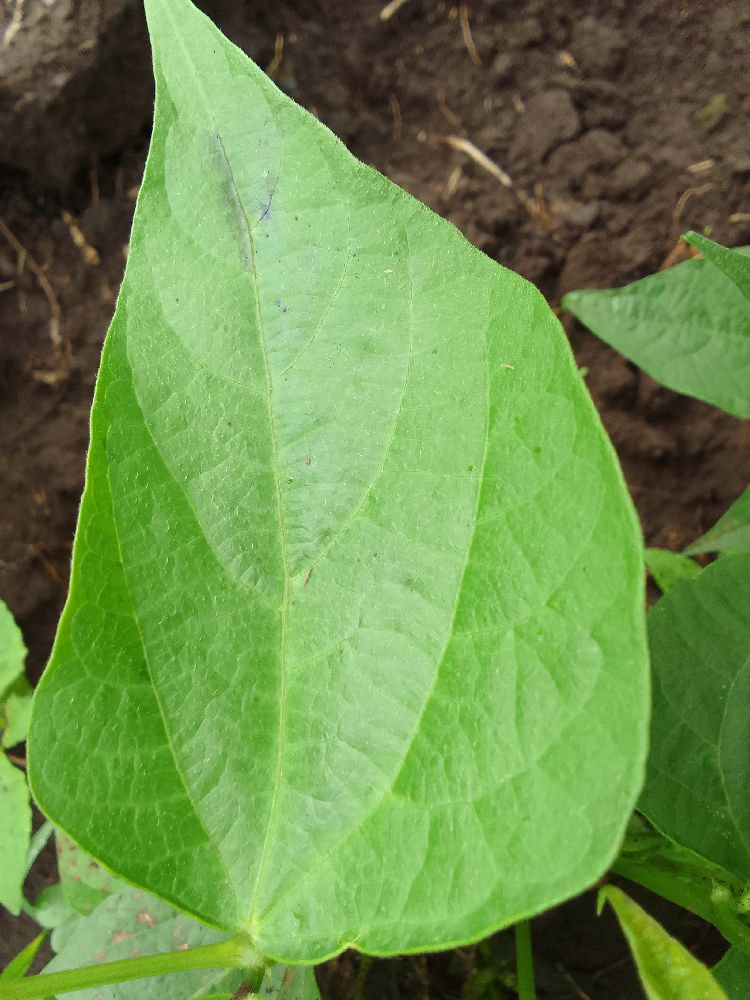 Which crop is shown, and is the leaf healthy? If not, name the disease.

common bean, healthy
